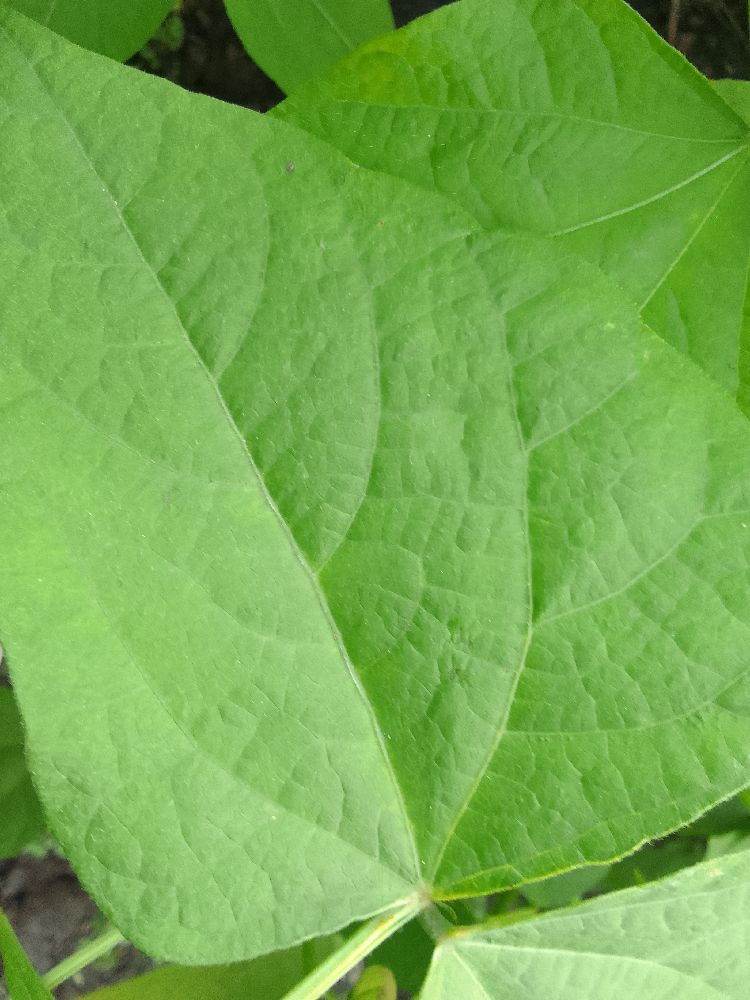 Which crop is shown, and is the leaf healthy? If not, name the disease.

common bean, healthy
